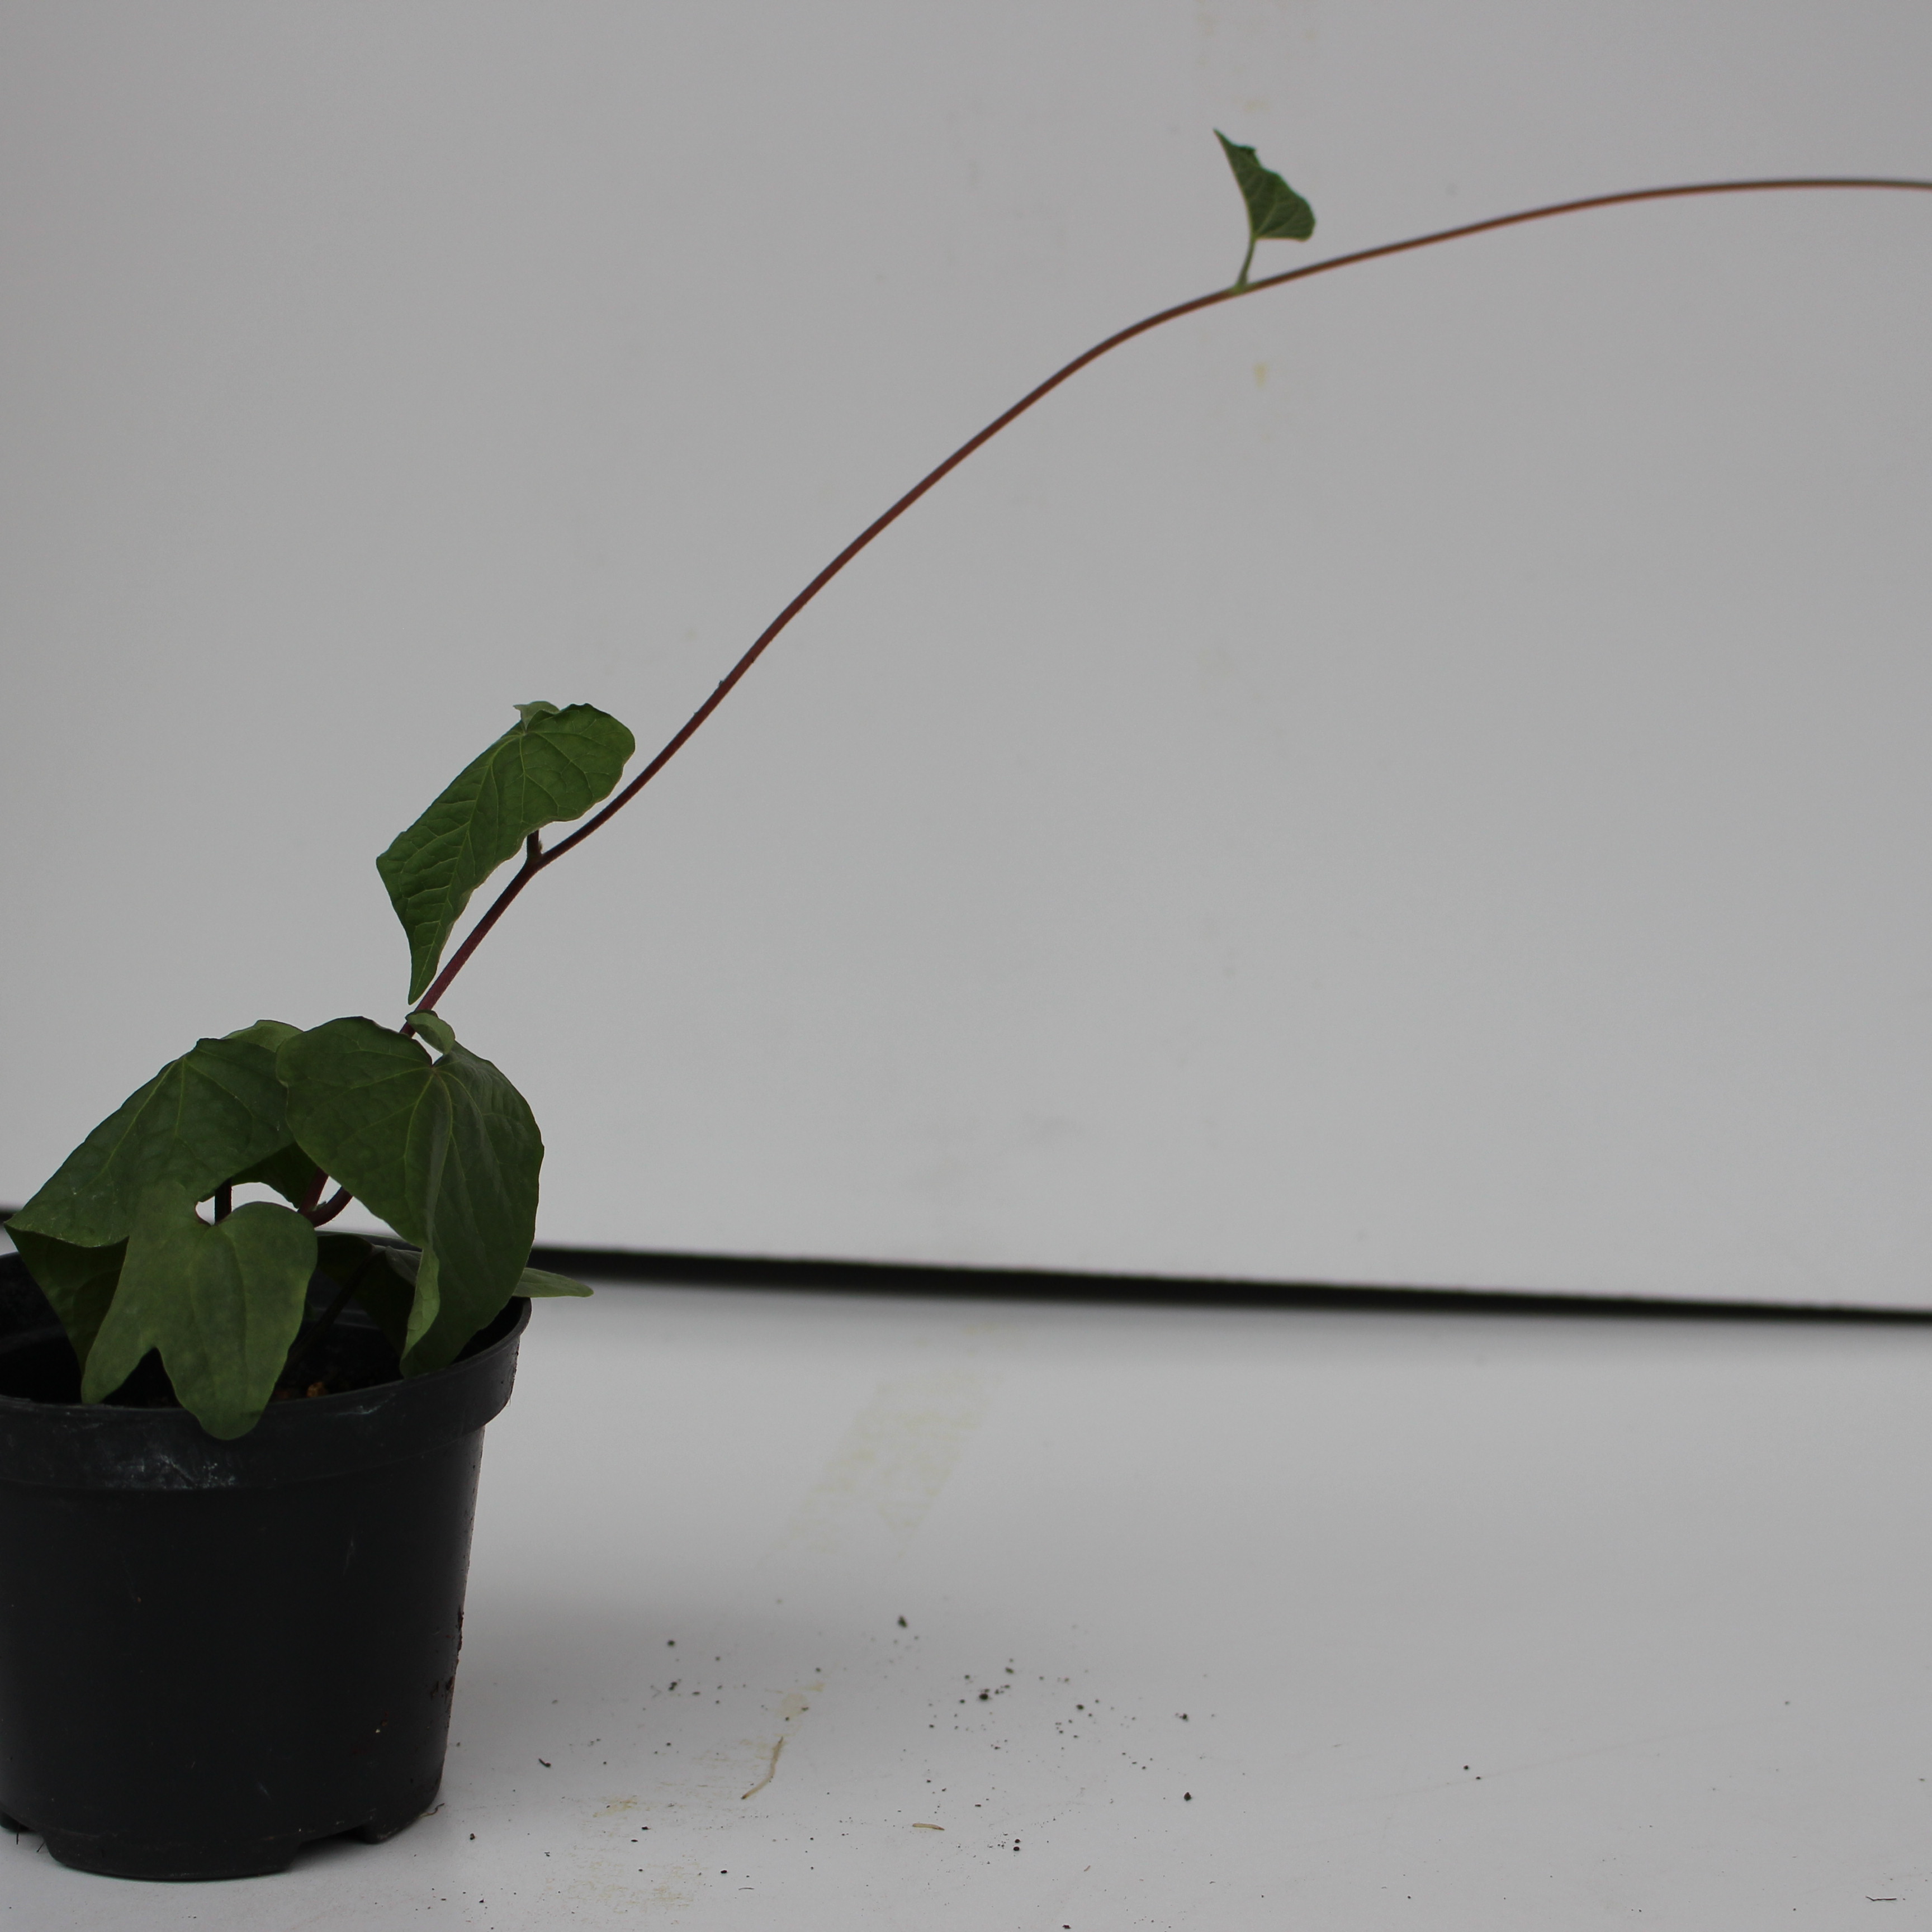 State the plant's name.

Convolvulus arvensis
